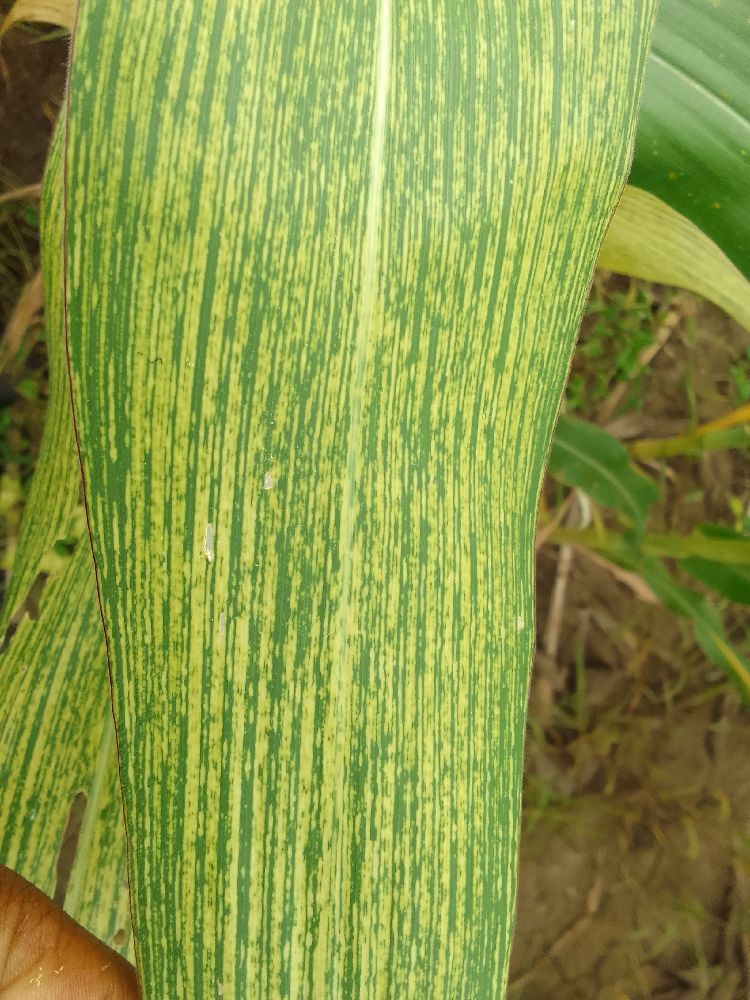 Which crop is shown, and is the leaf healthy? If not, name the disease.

maize, maize streak virus
